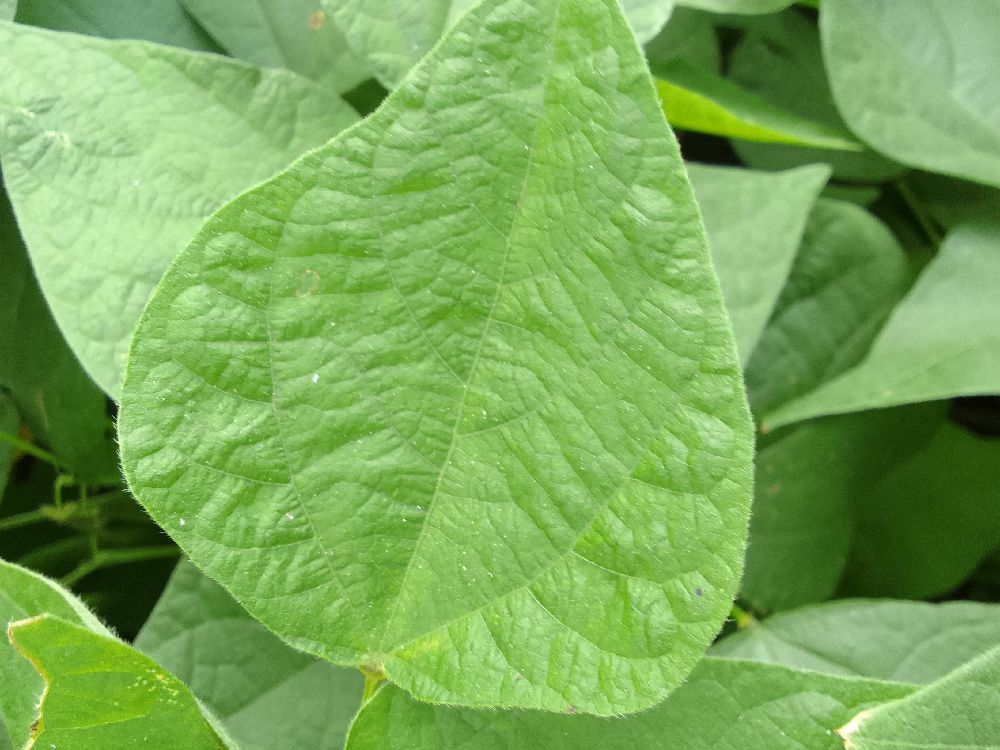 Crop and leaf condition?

common bean, healthy
